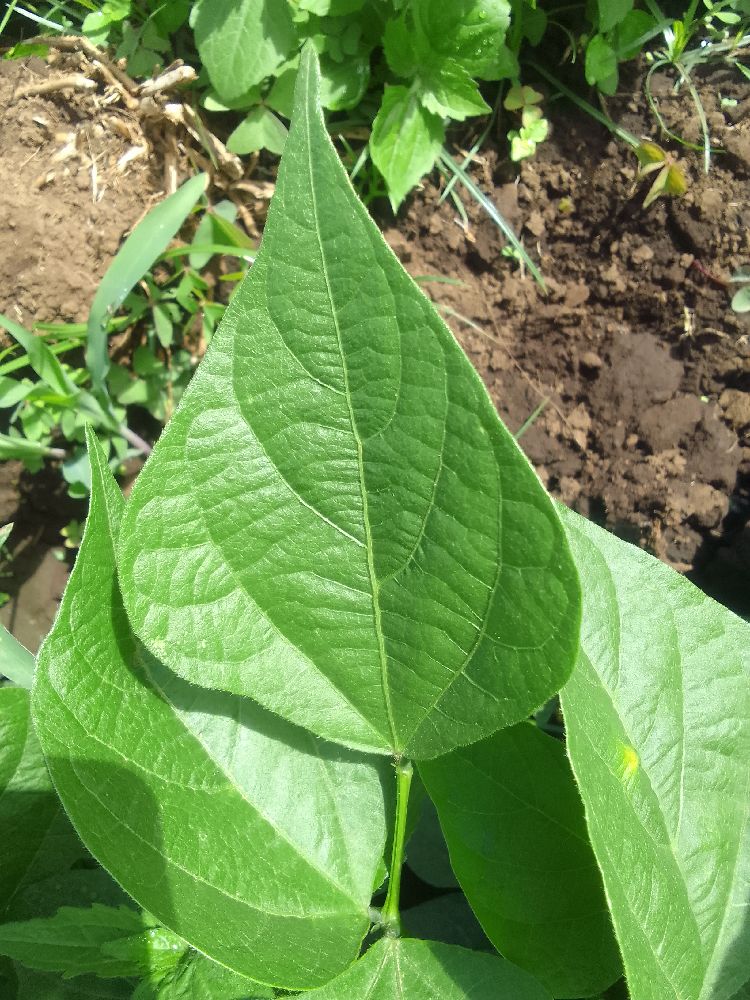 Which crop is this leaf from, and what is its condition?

common bean, healthy
